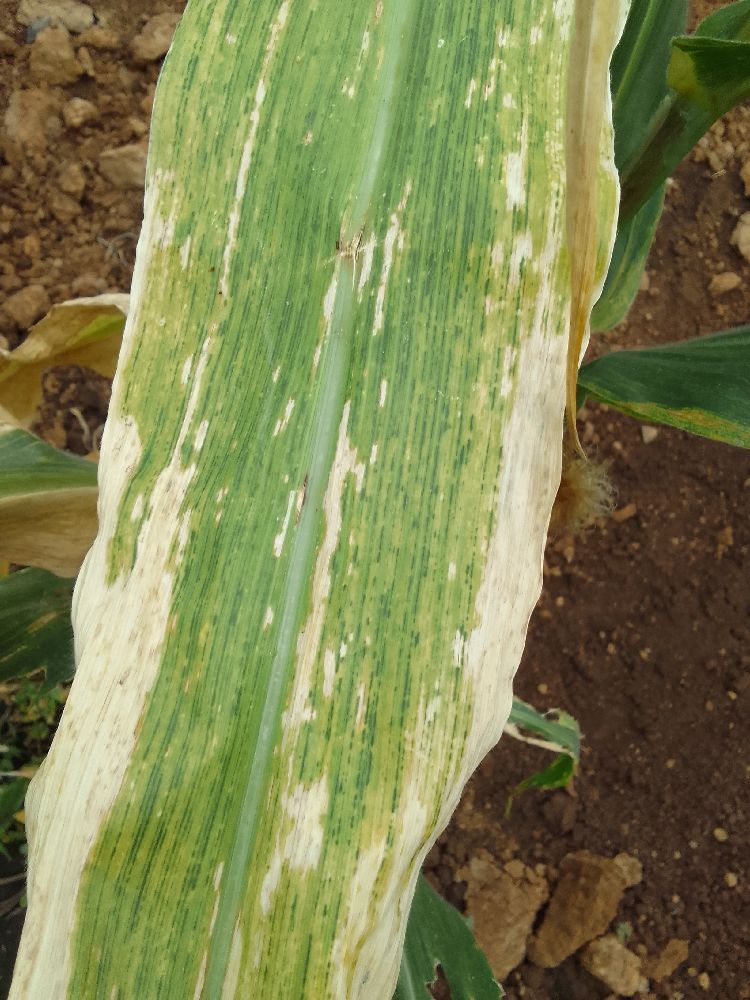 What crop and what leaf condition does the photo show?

maize, maize lethal necrosis
